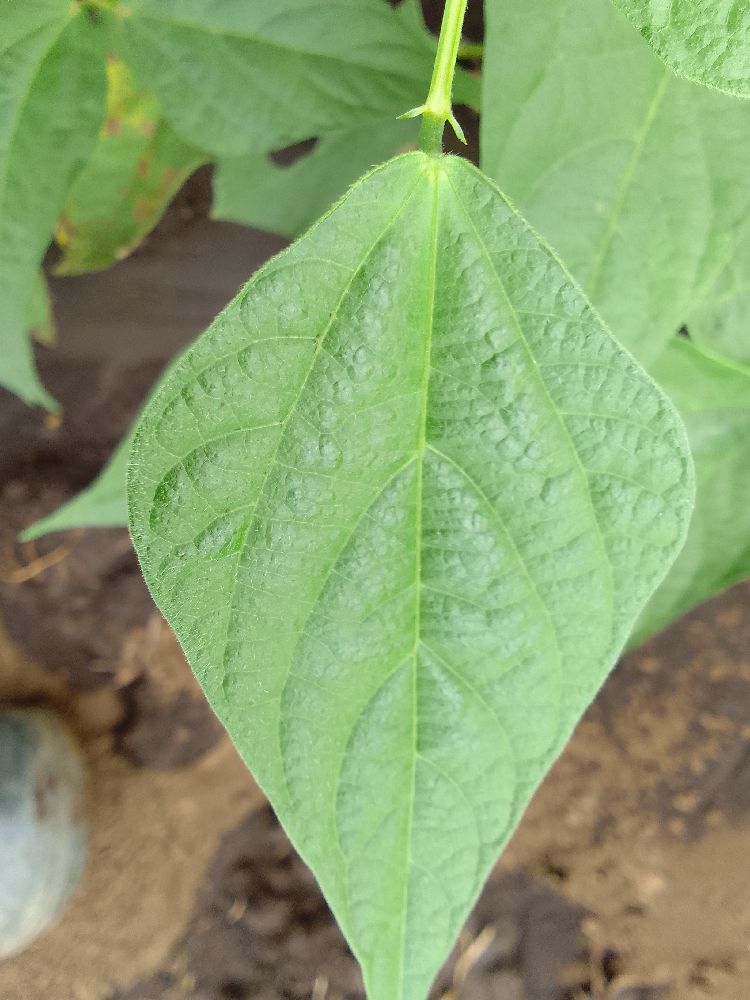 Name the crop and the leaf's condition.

common bean, healthy
